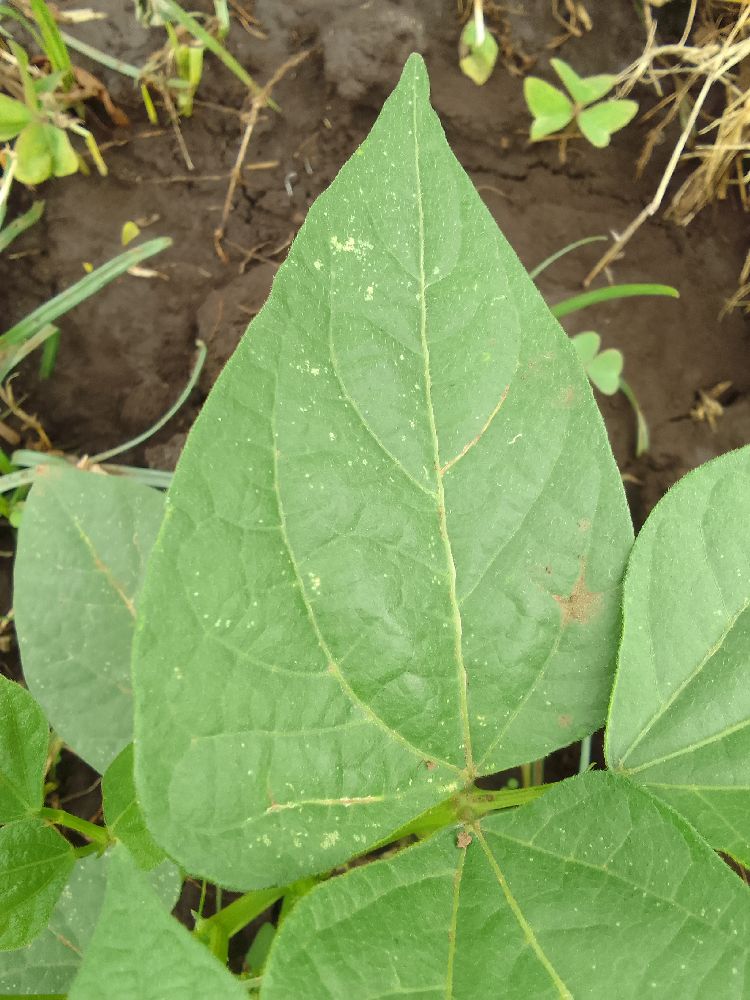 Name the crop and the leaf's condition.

common bean, healthy
